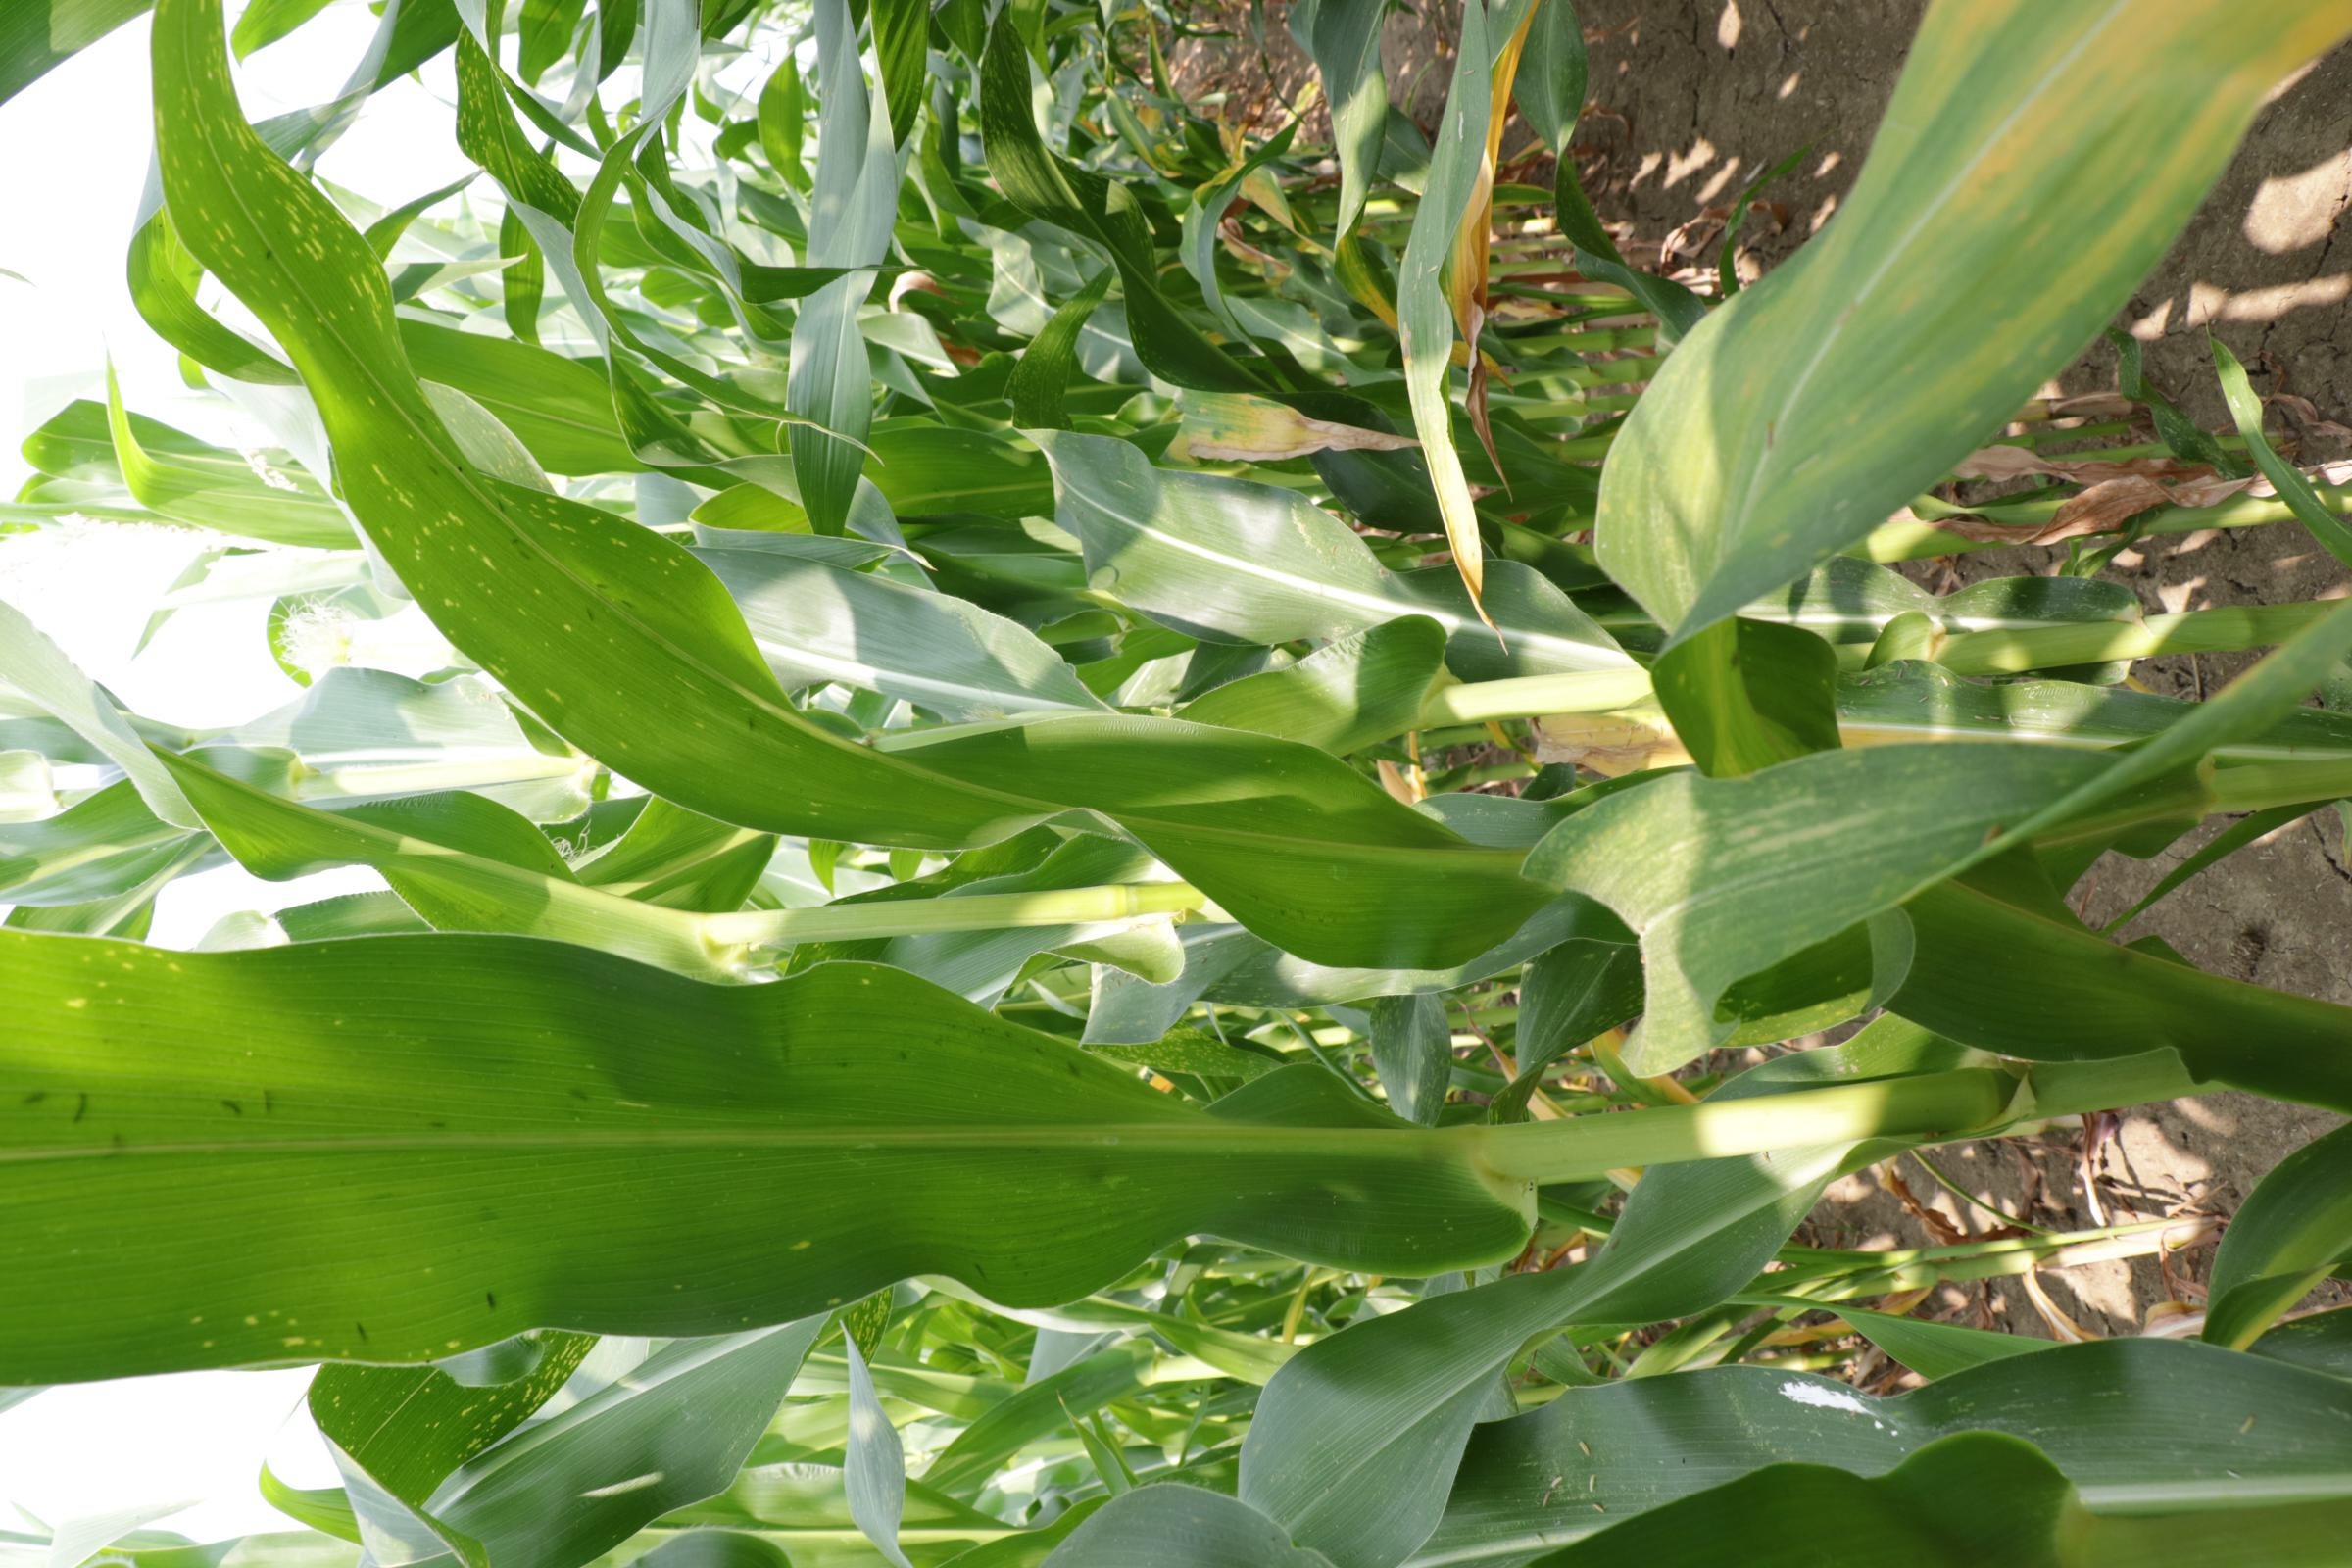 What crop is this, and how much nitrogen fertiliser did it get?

maize, full nitrogen fertilisation
